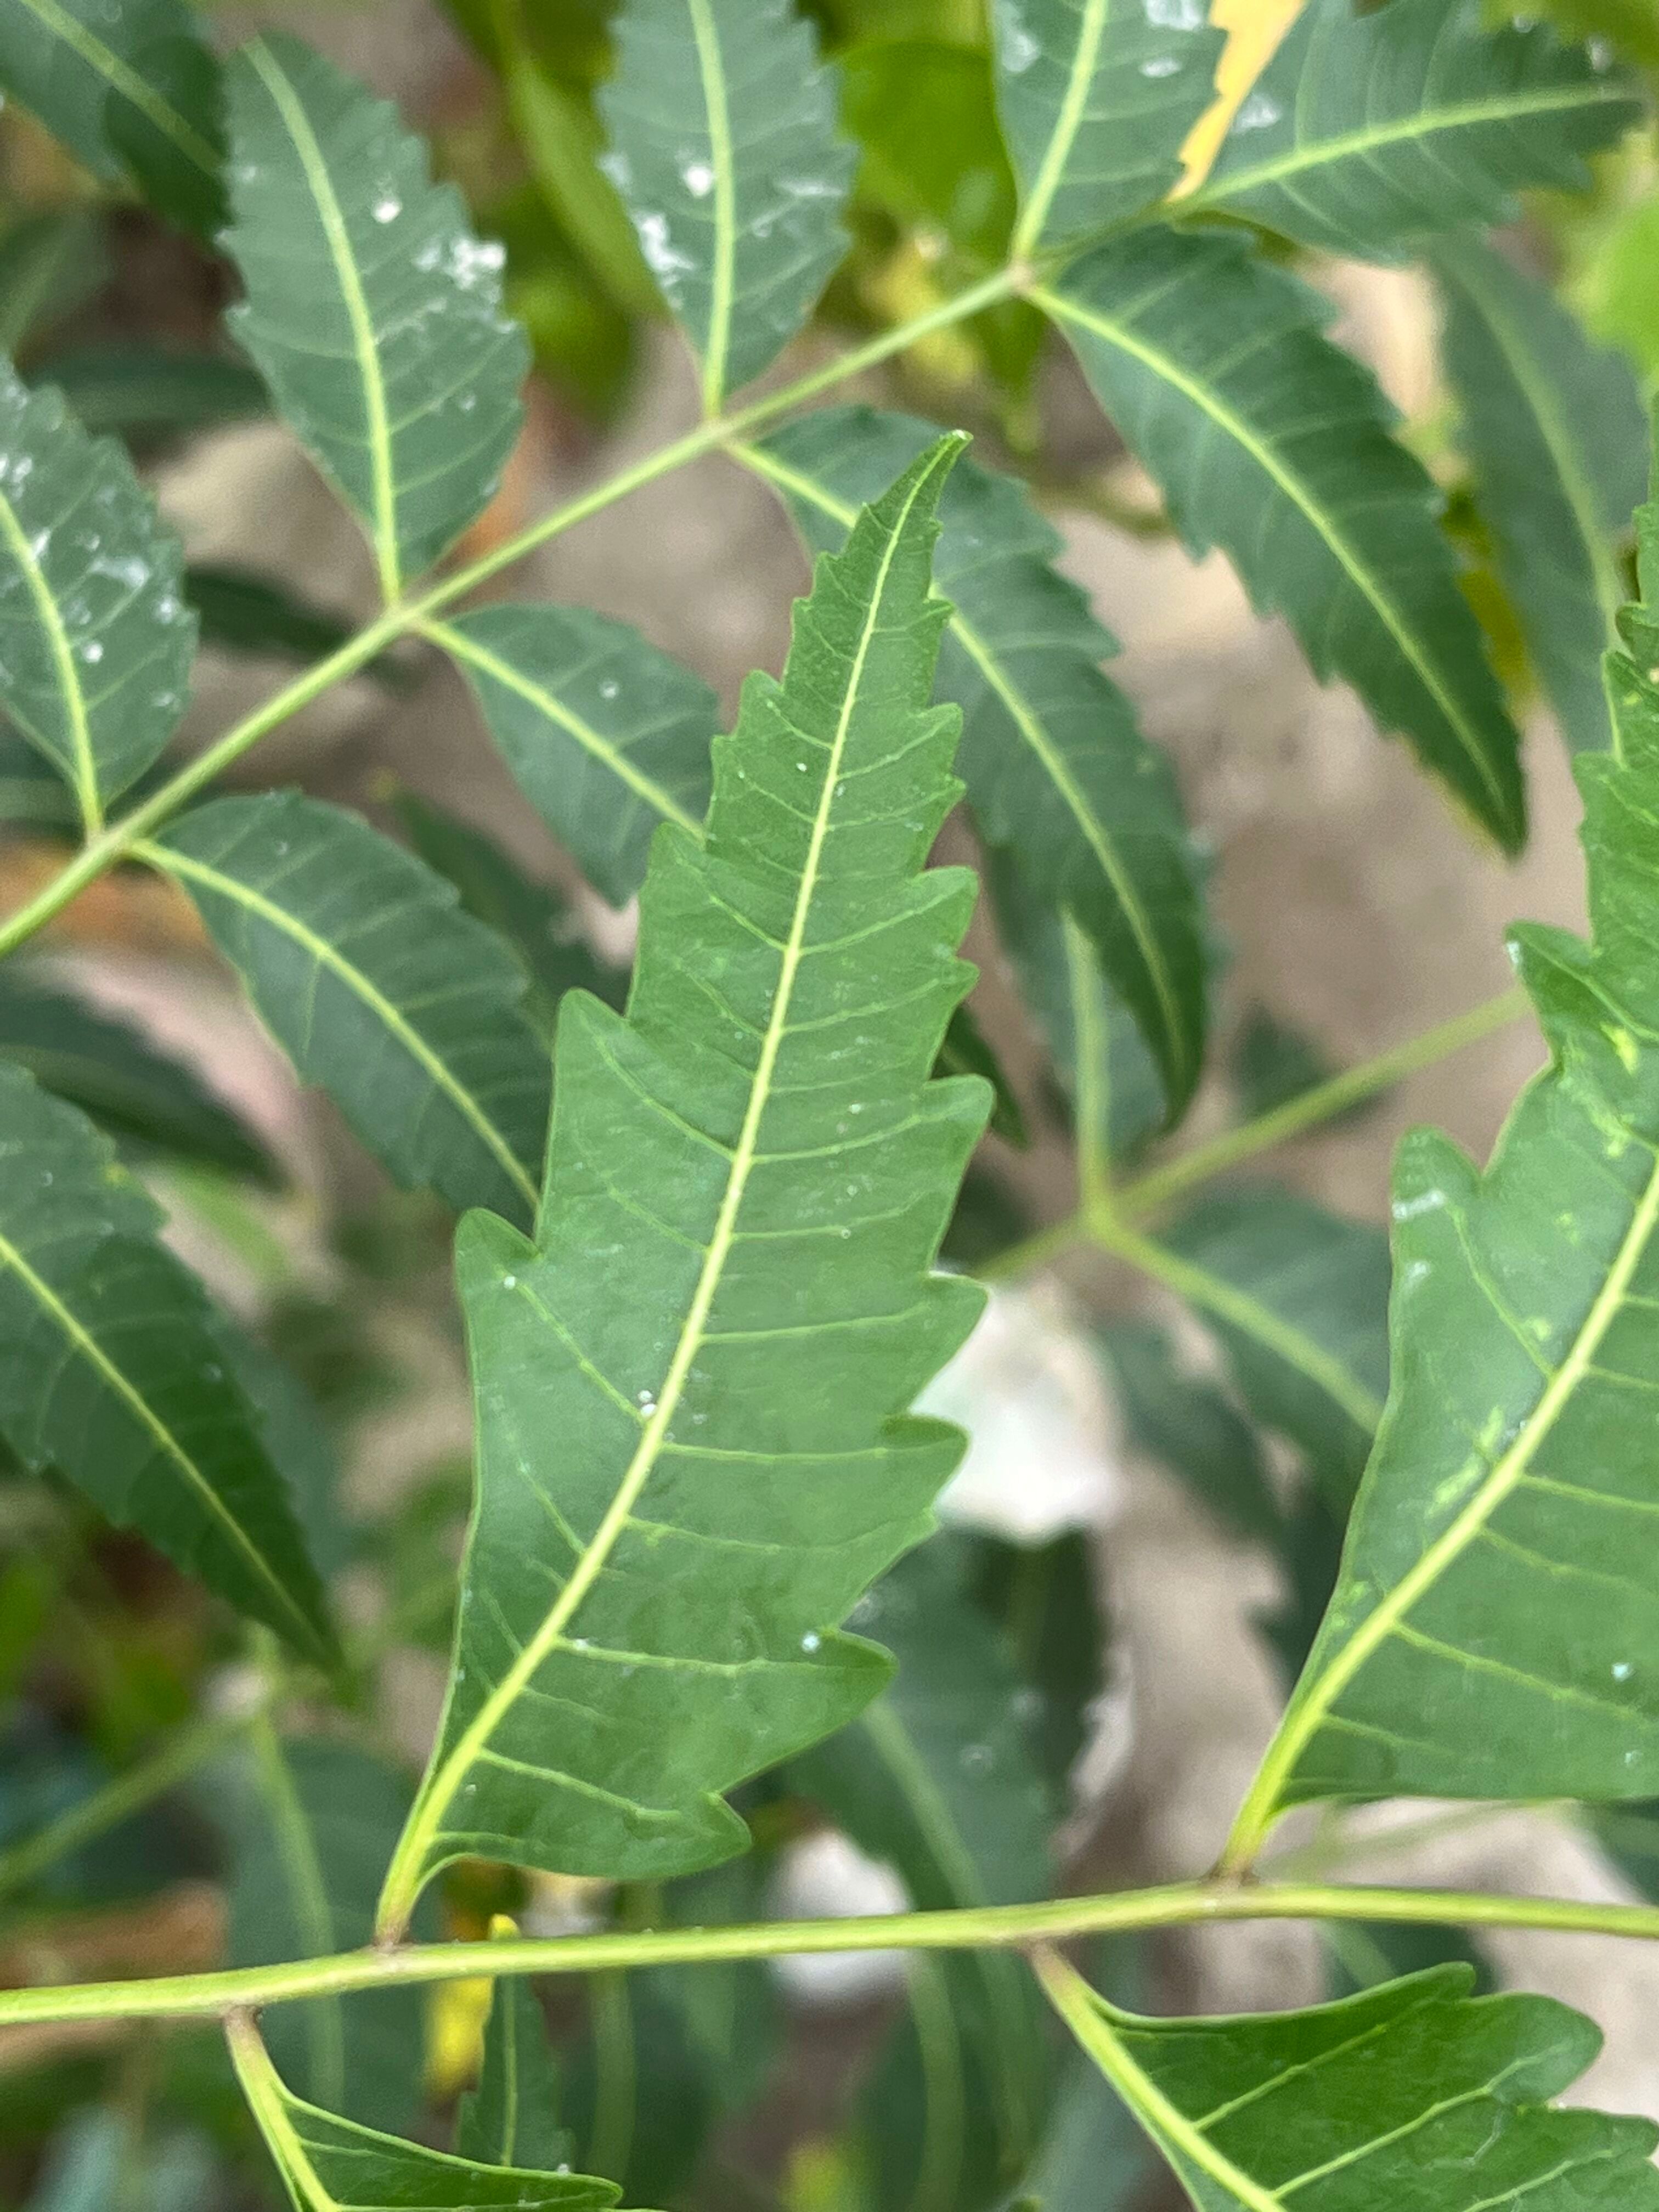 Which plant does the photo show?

neem
